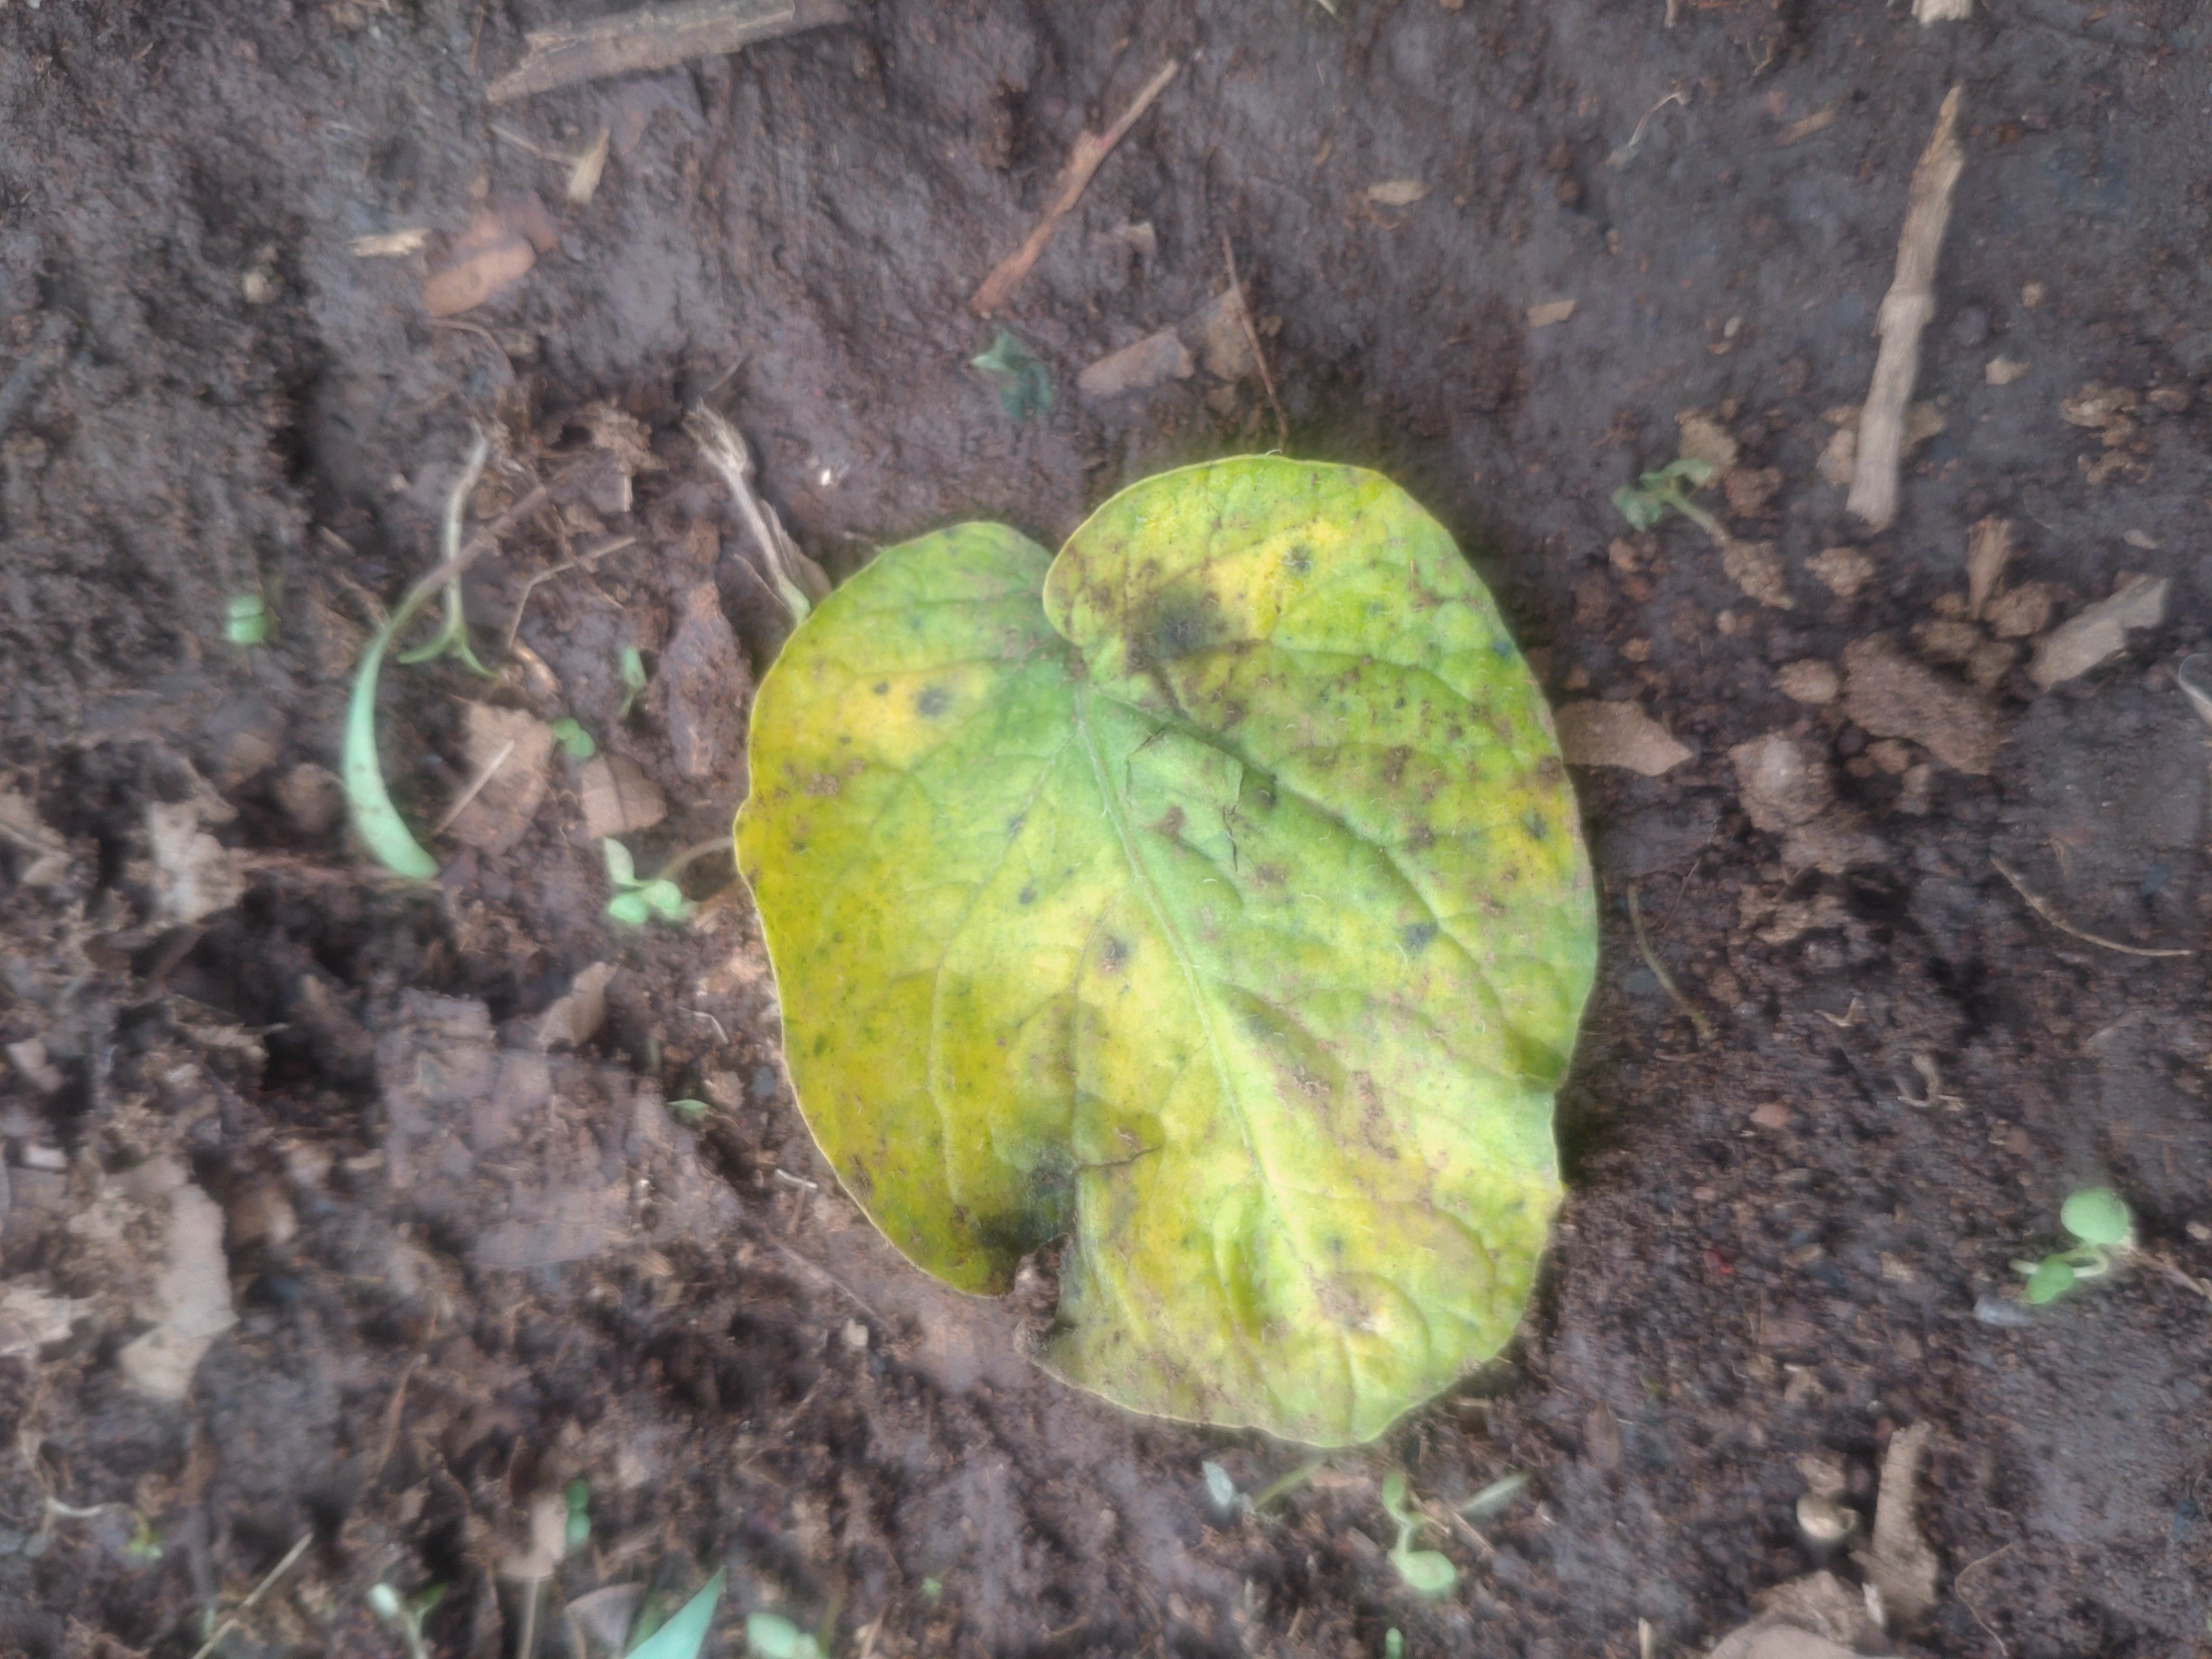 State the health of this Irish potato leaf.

late blight
